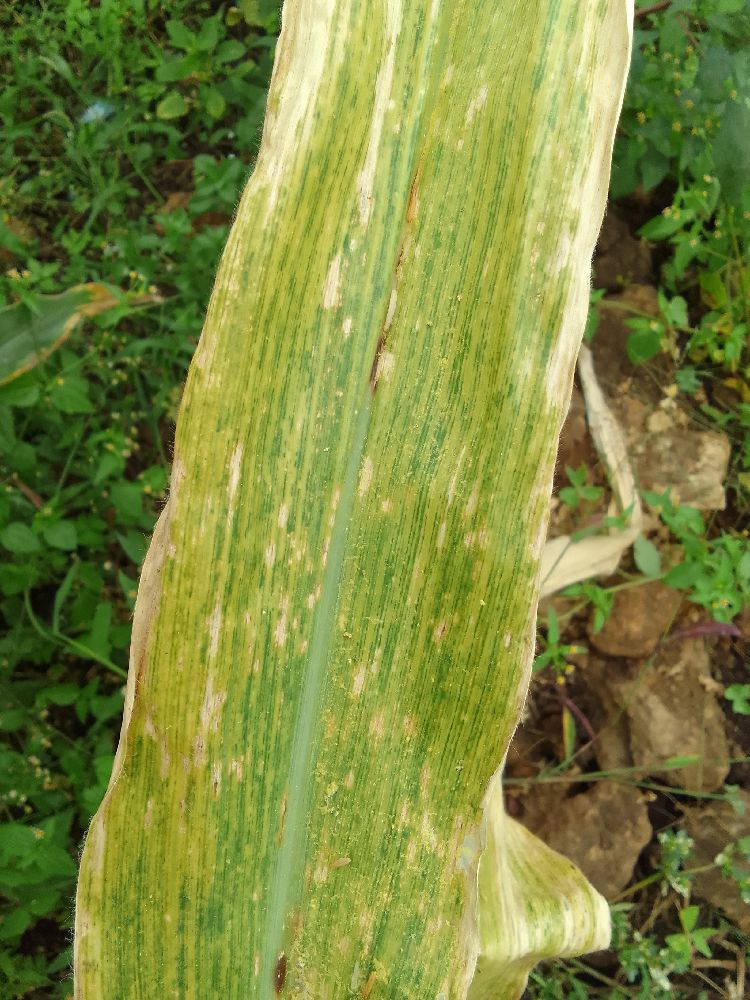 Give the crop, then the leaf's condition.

maize, maize lethal necrosis
